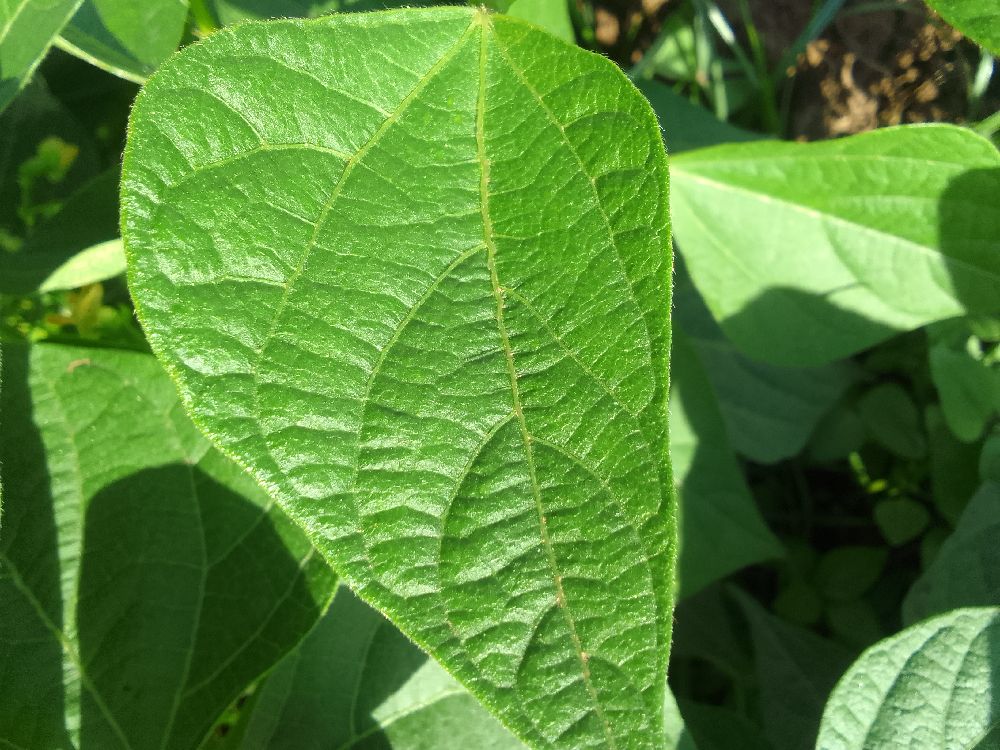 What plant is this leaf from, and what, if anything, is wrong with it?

common bean, healthy
